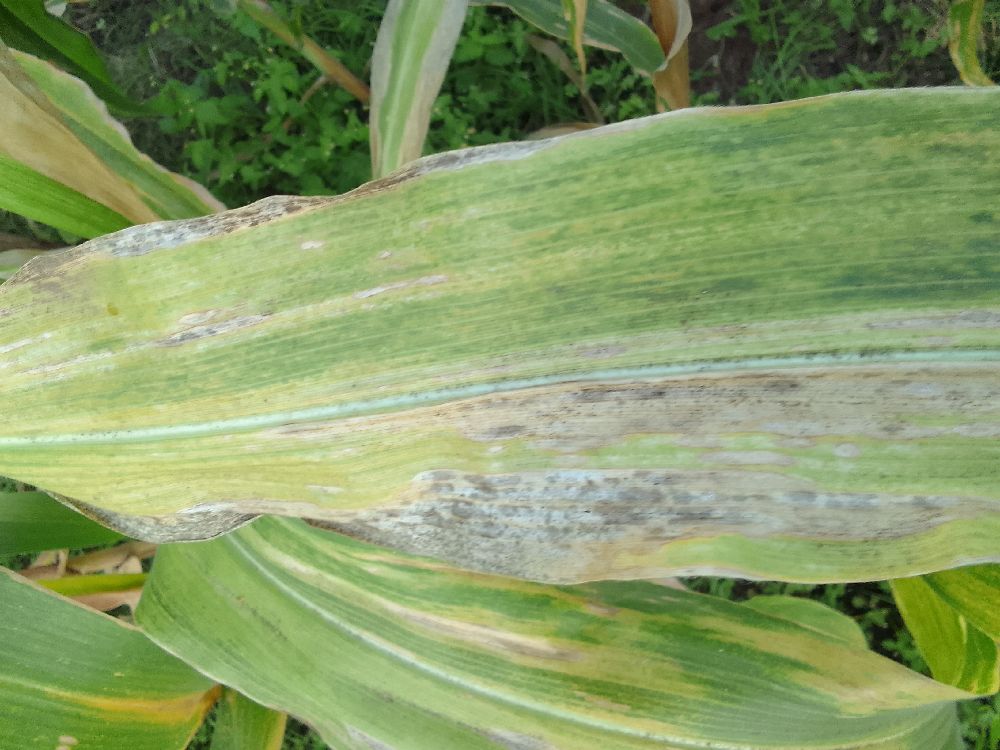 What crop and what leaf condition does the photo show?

maize, maize lethal necrosis
